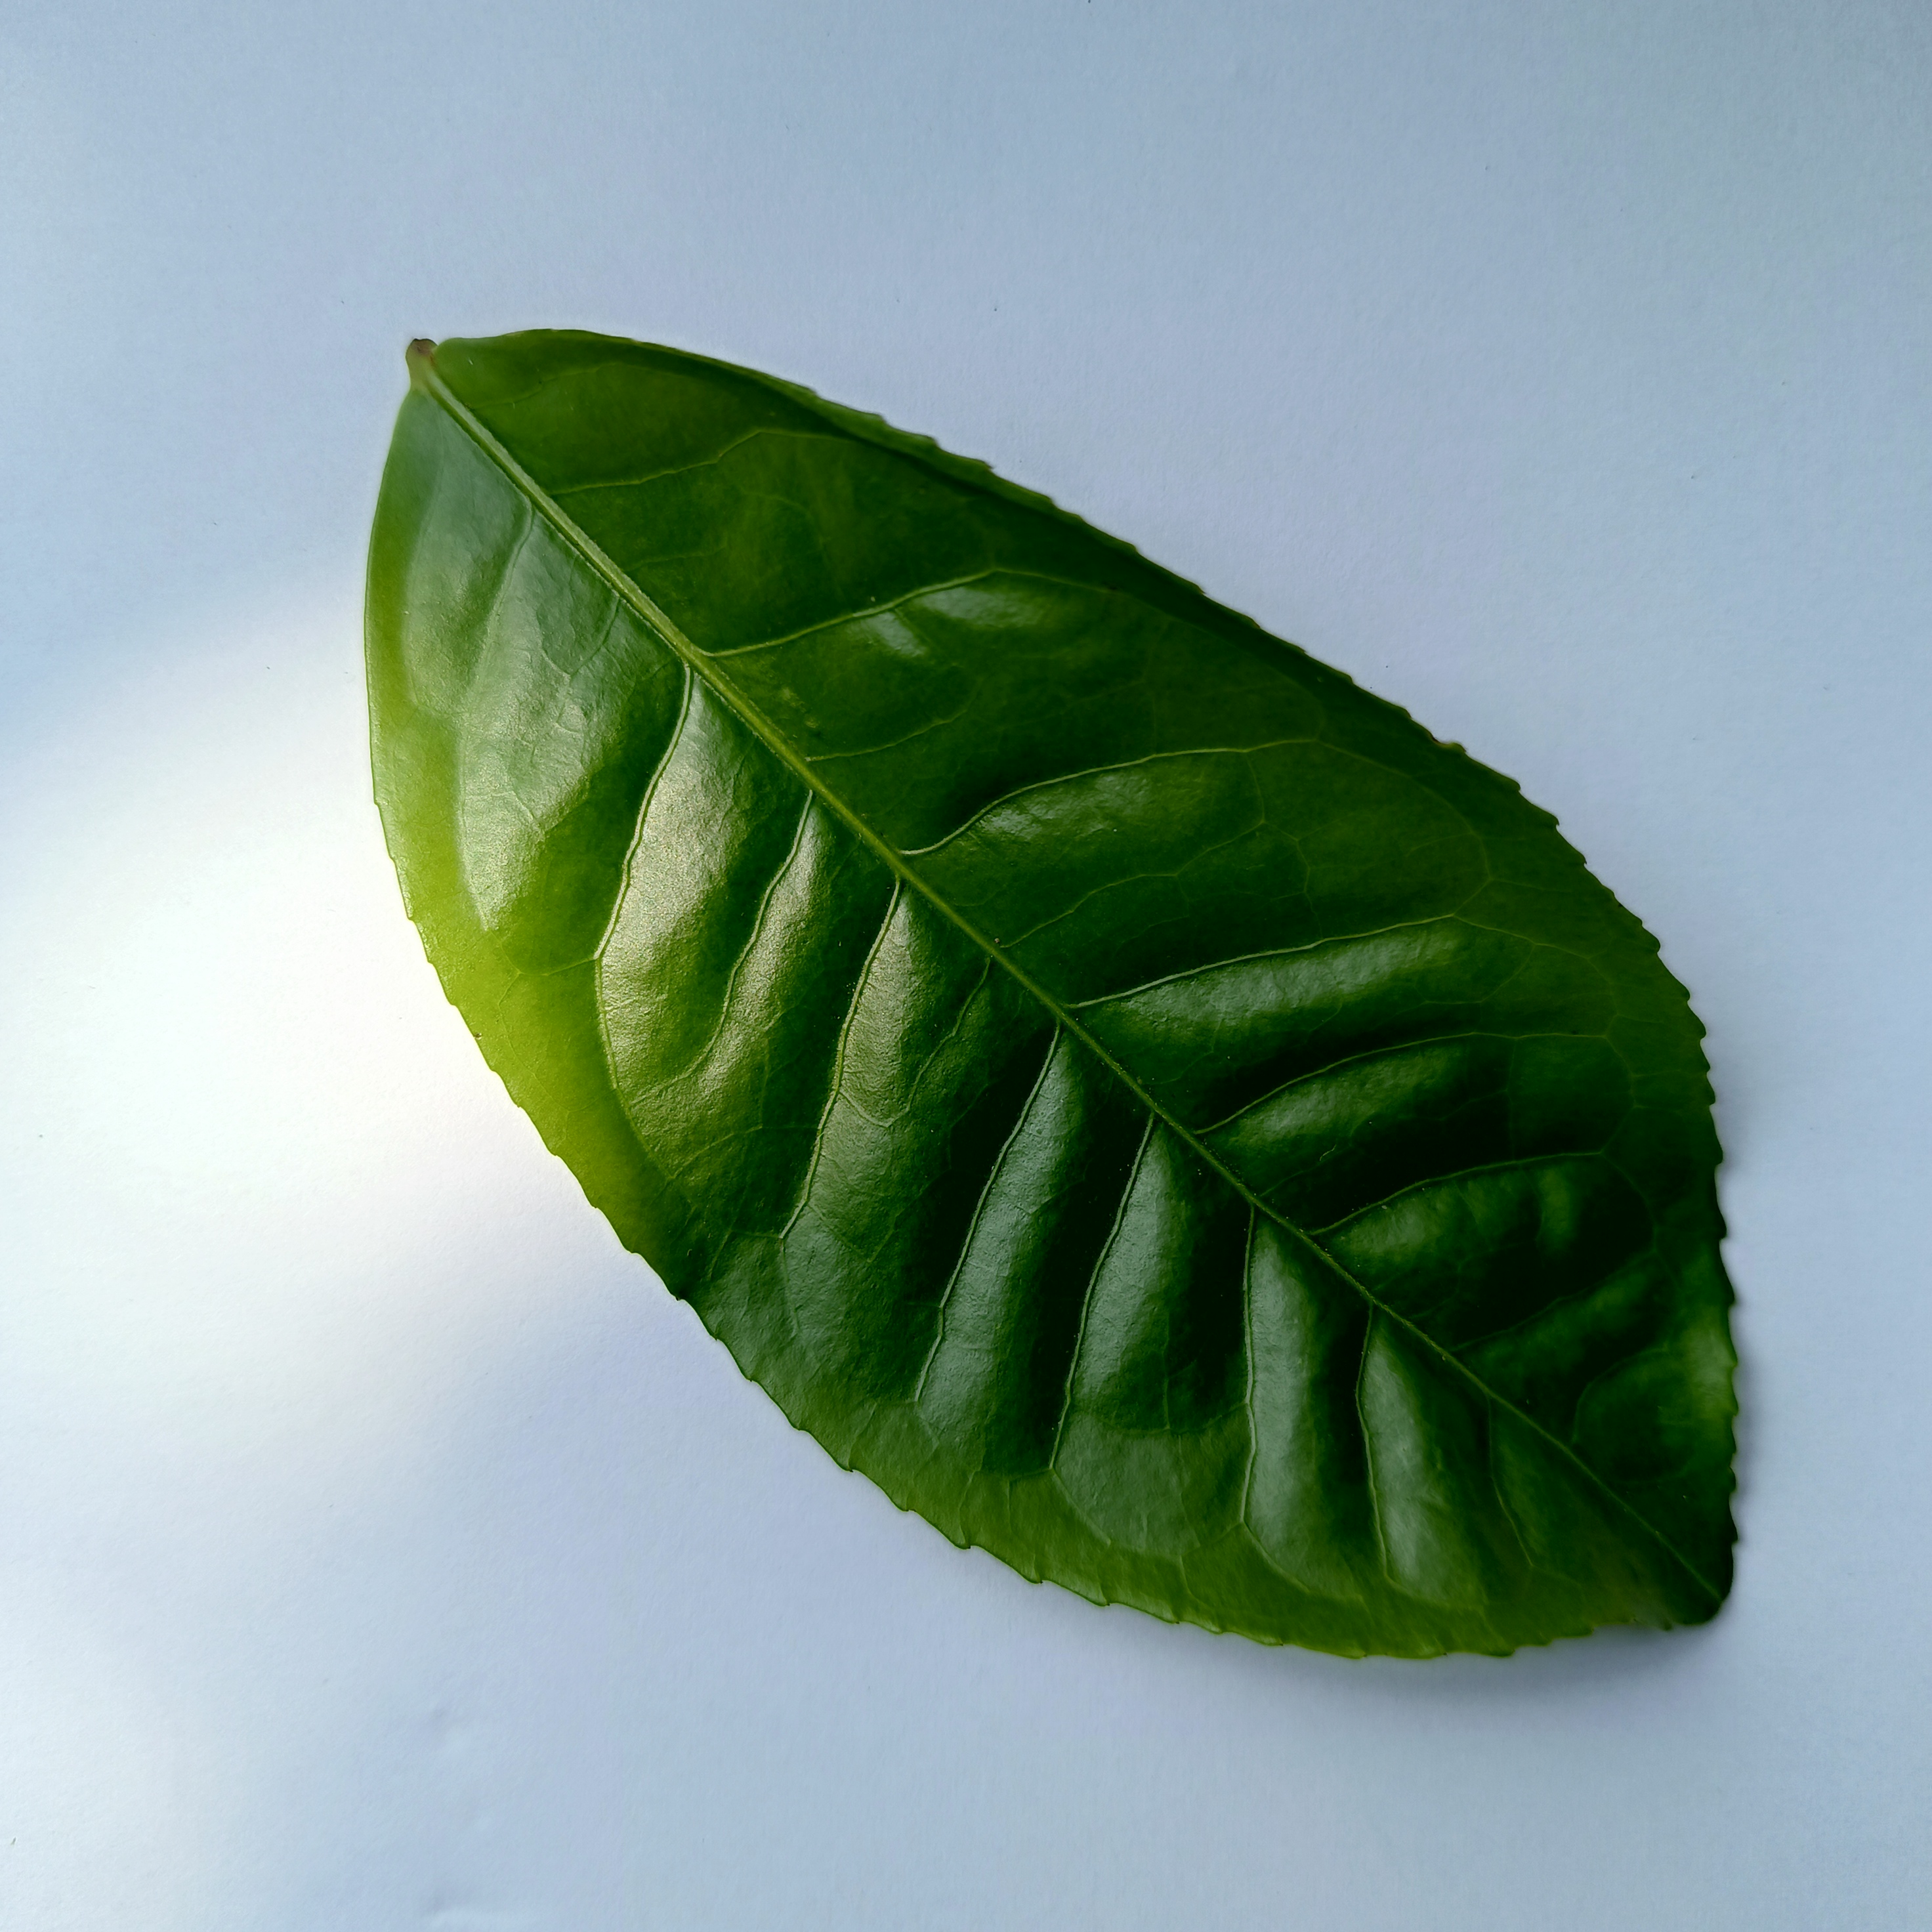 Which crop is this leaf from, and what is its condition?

tea, healthy
